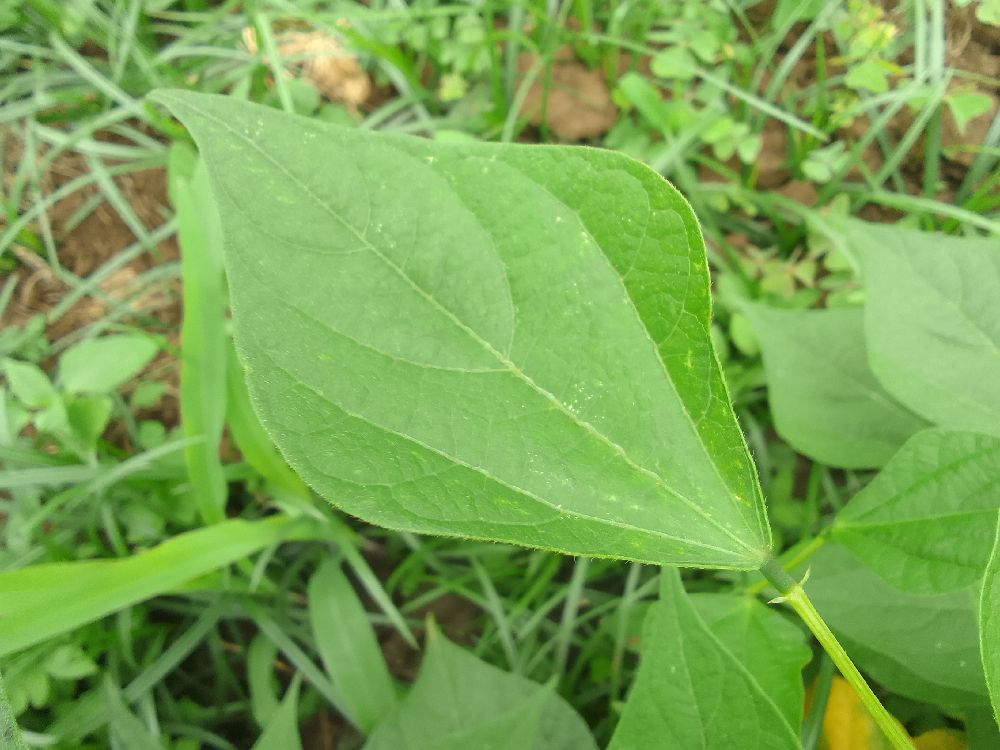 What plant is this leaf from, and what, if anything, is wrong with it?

common bean, healthy
